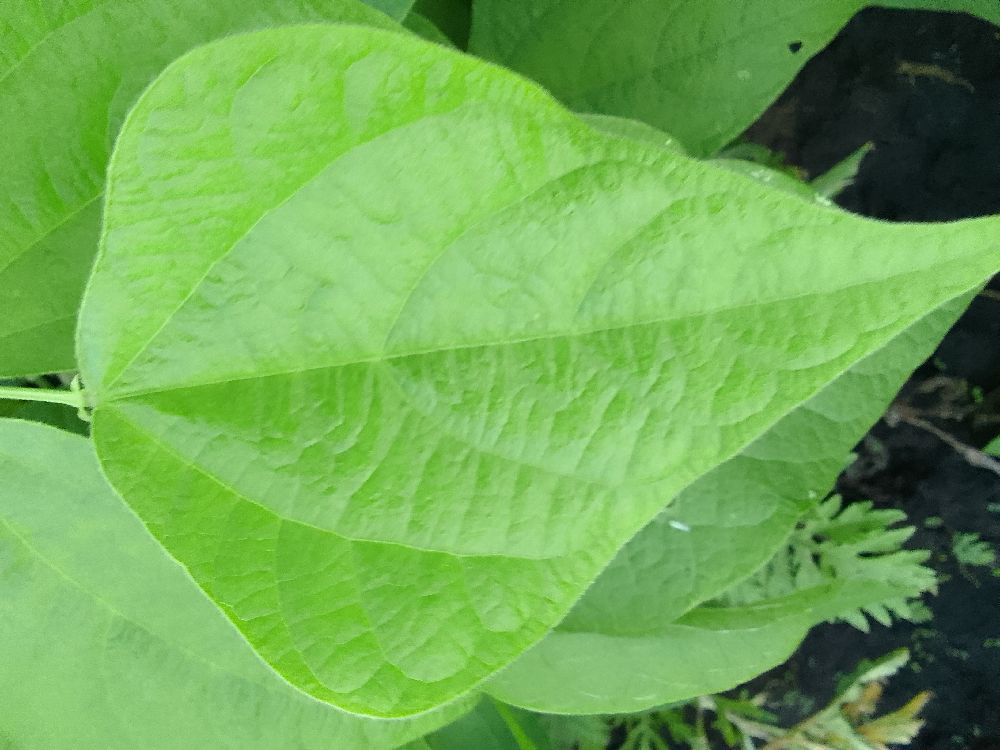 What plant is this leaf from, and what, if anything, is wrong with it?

common bean, healthy
